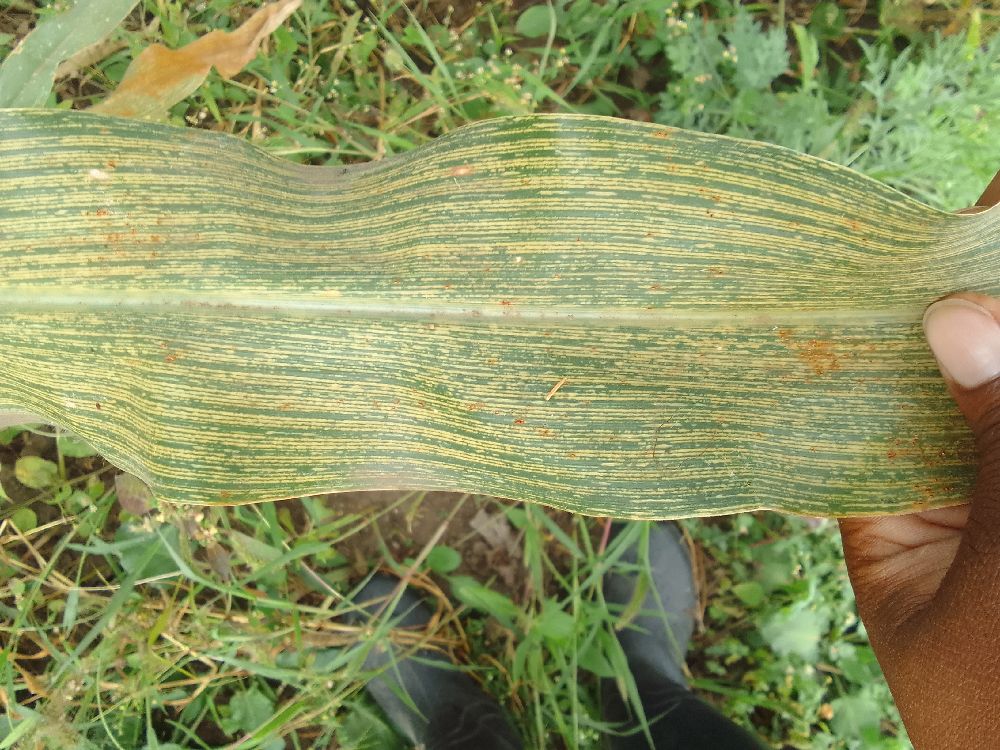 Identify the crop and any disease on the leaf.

maize, maize streak virus
